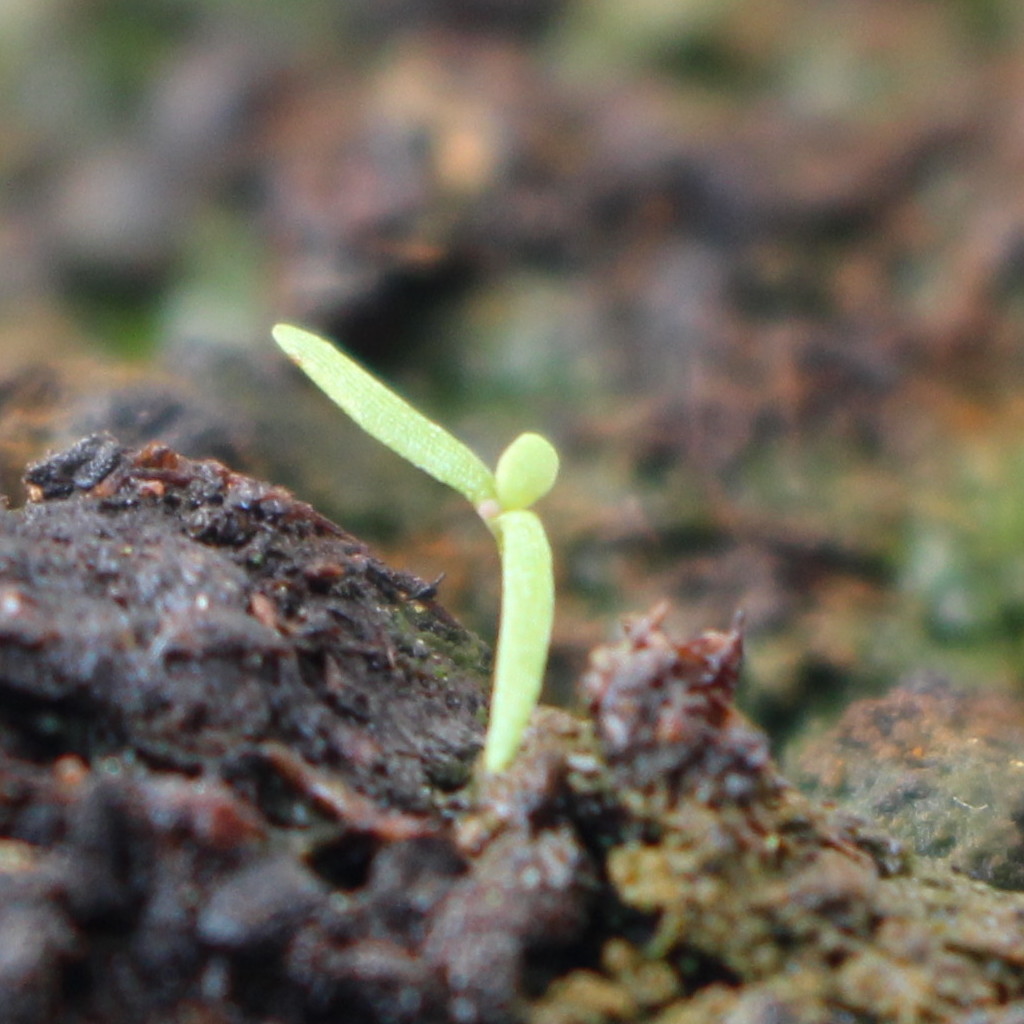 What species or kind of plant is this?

Papaver rhoeas
